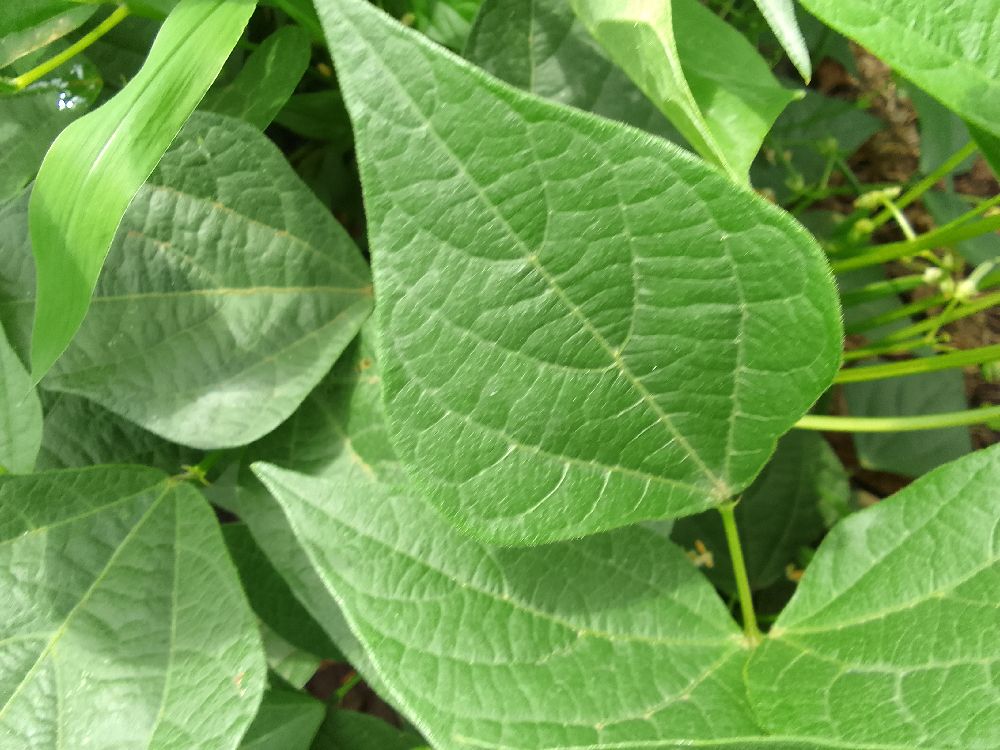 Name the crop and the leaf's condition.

common bean, healthy
